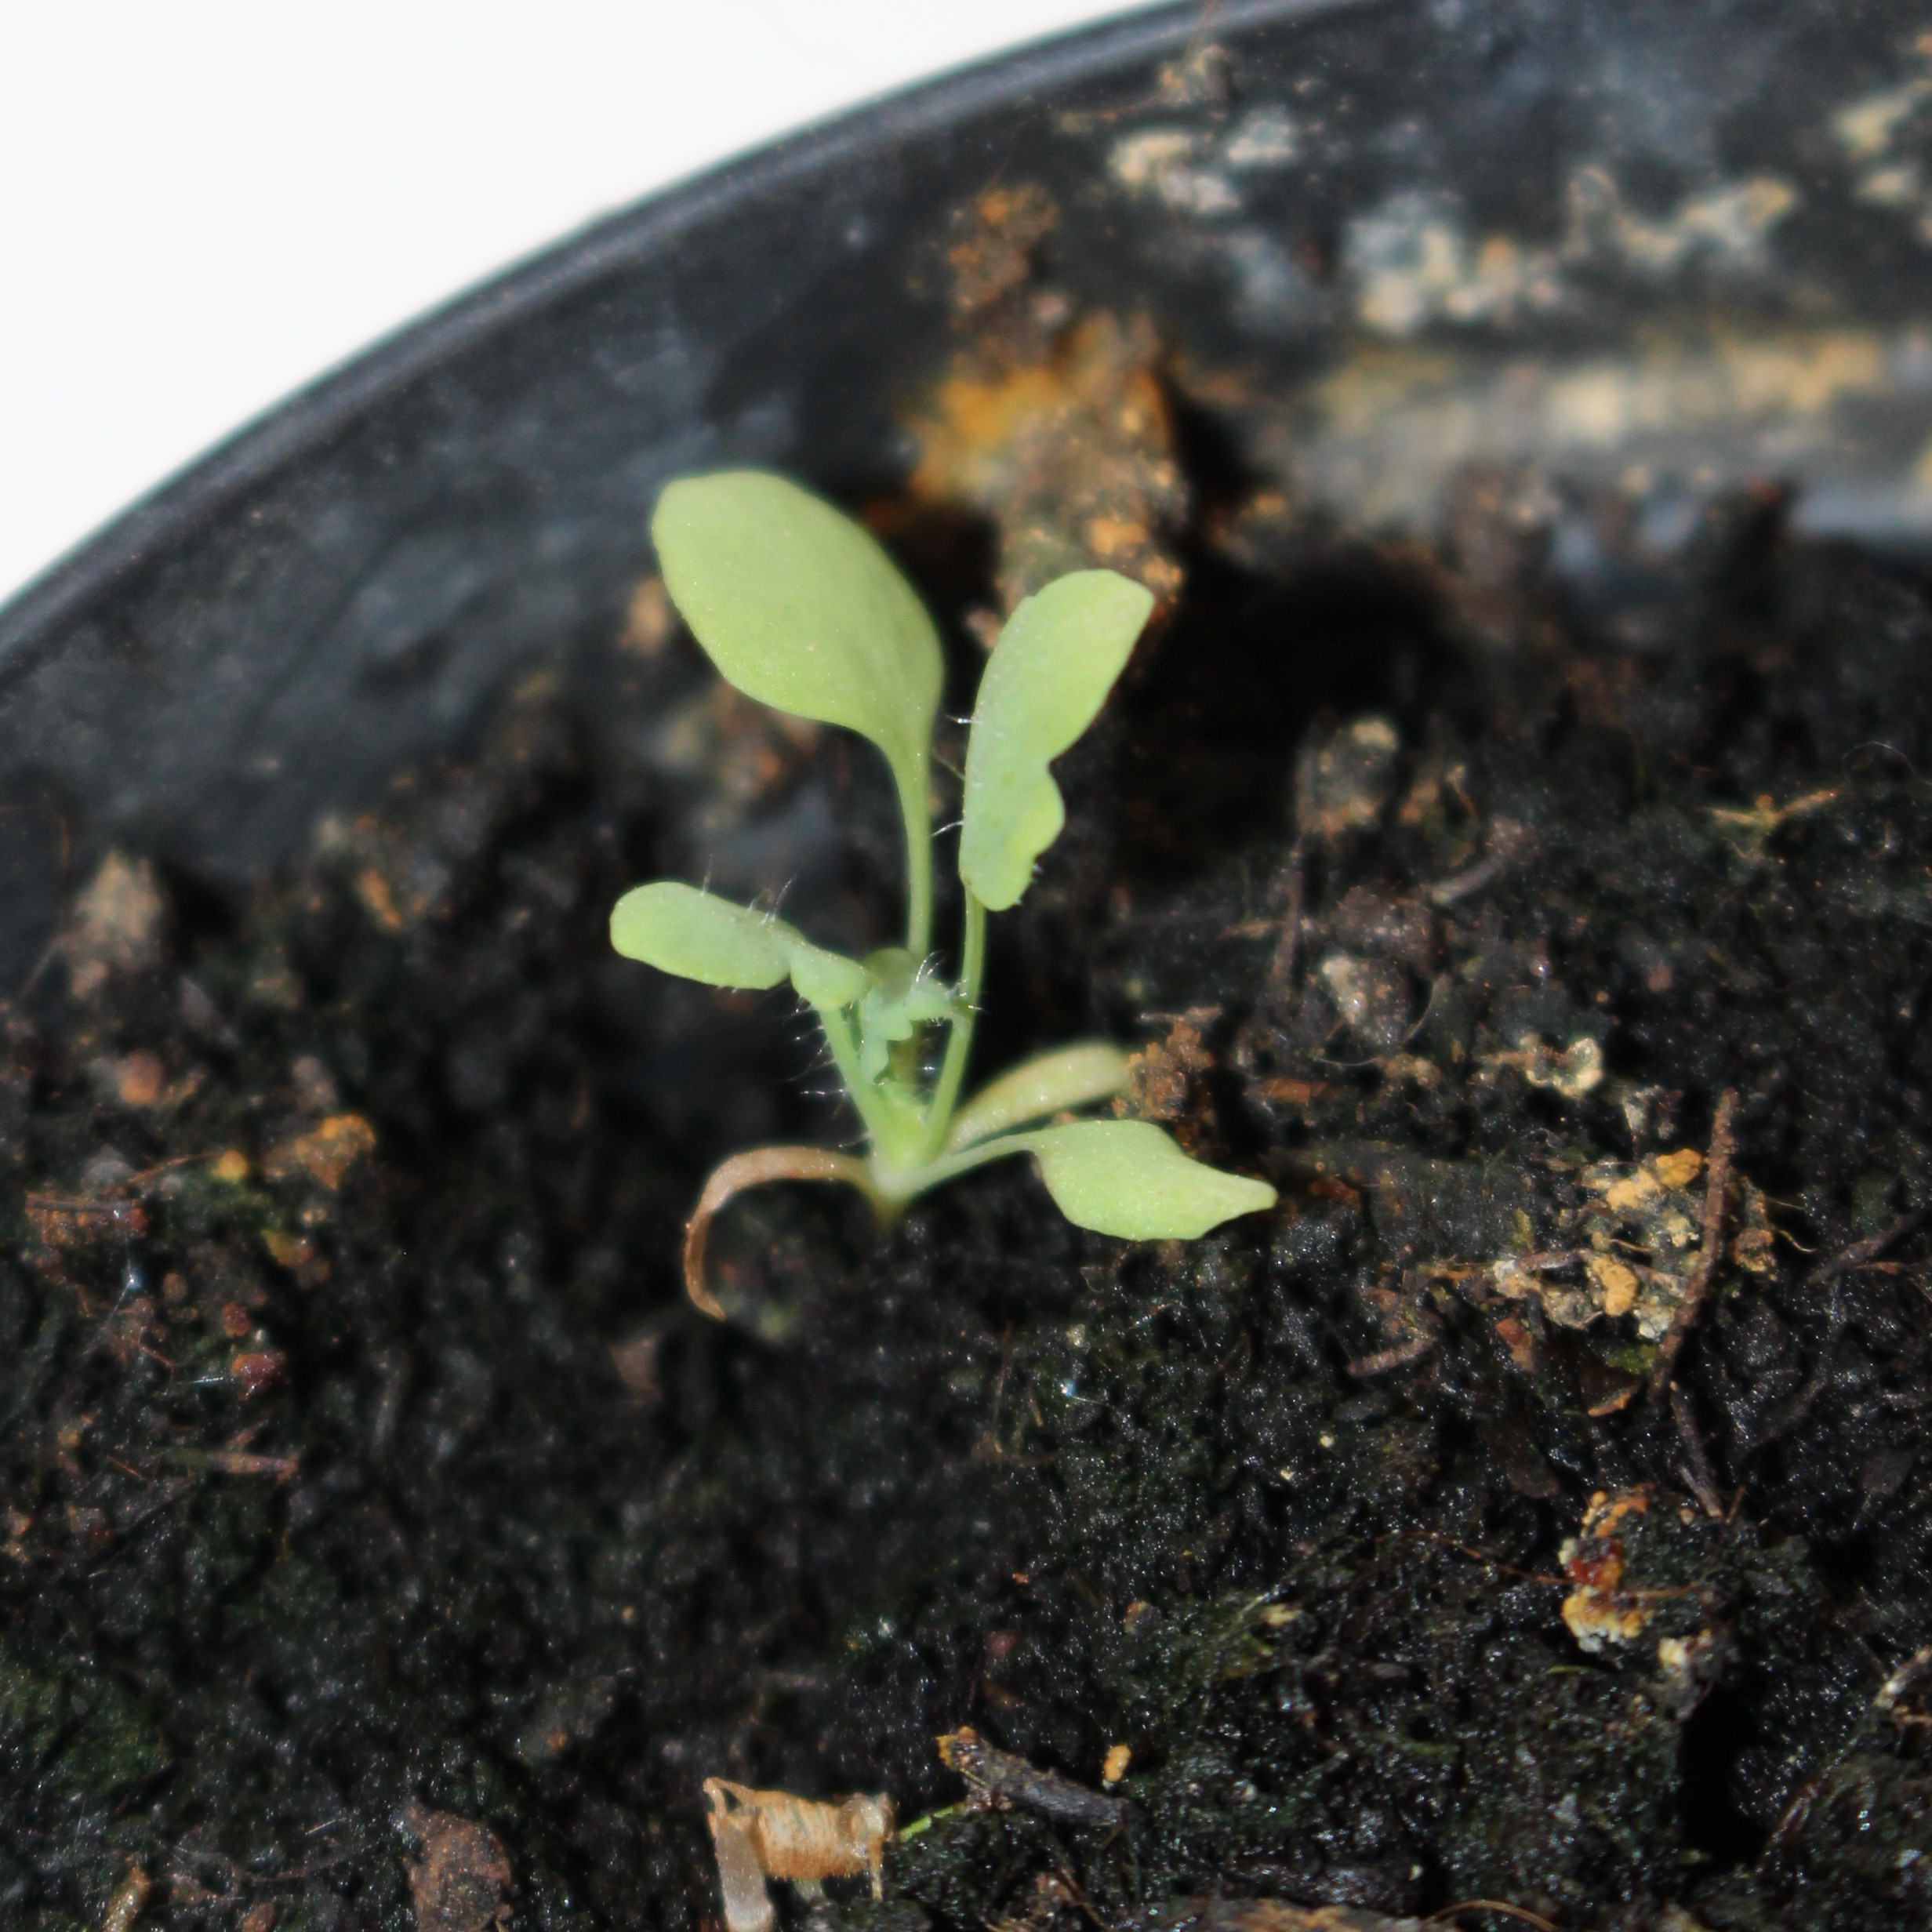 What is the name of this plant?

Papaver rhoeas
